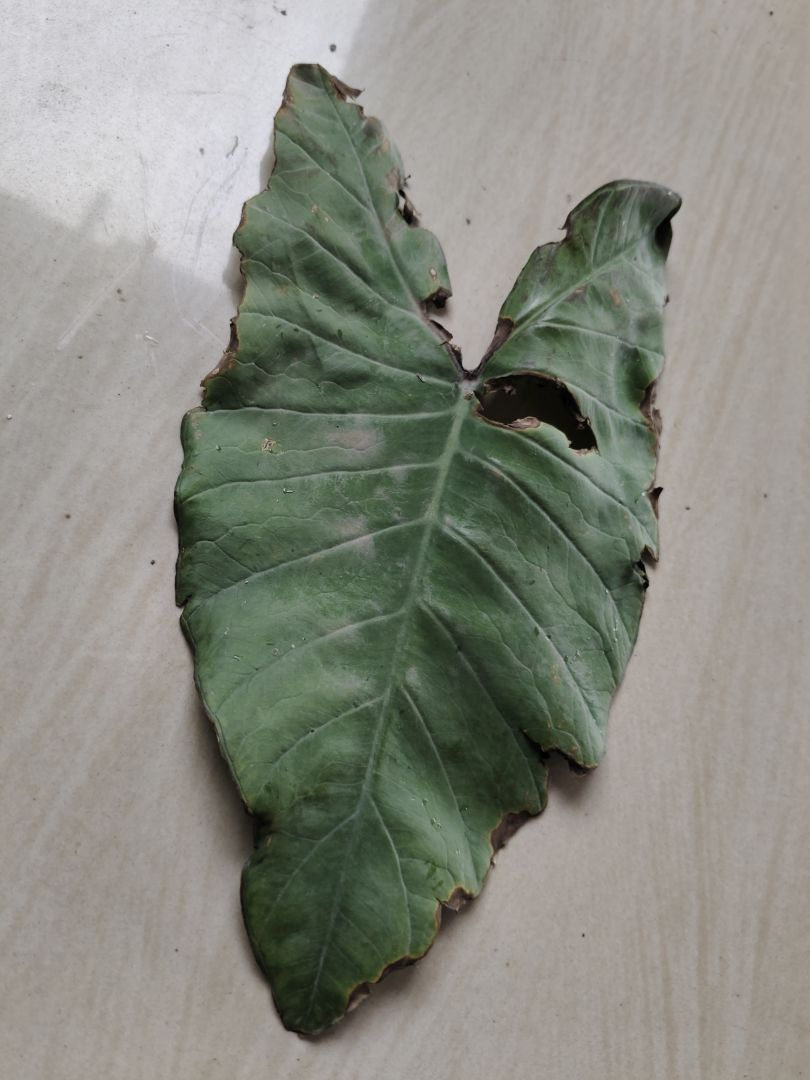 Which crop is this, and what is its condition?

taro, leaf blight
